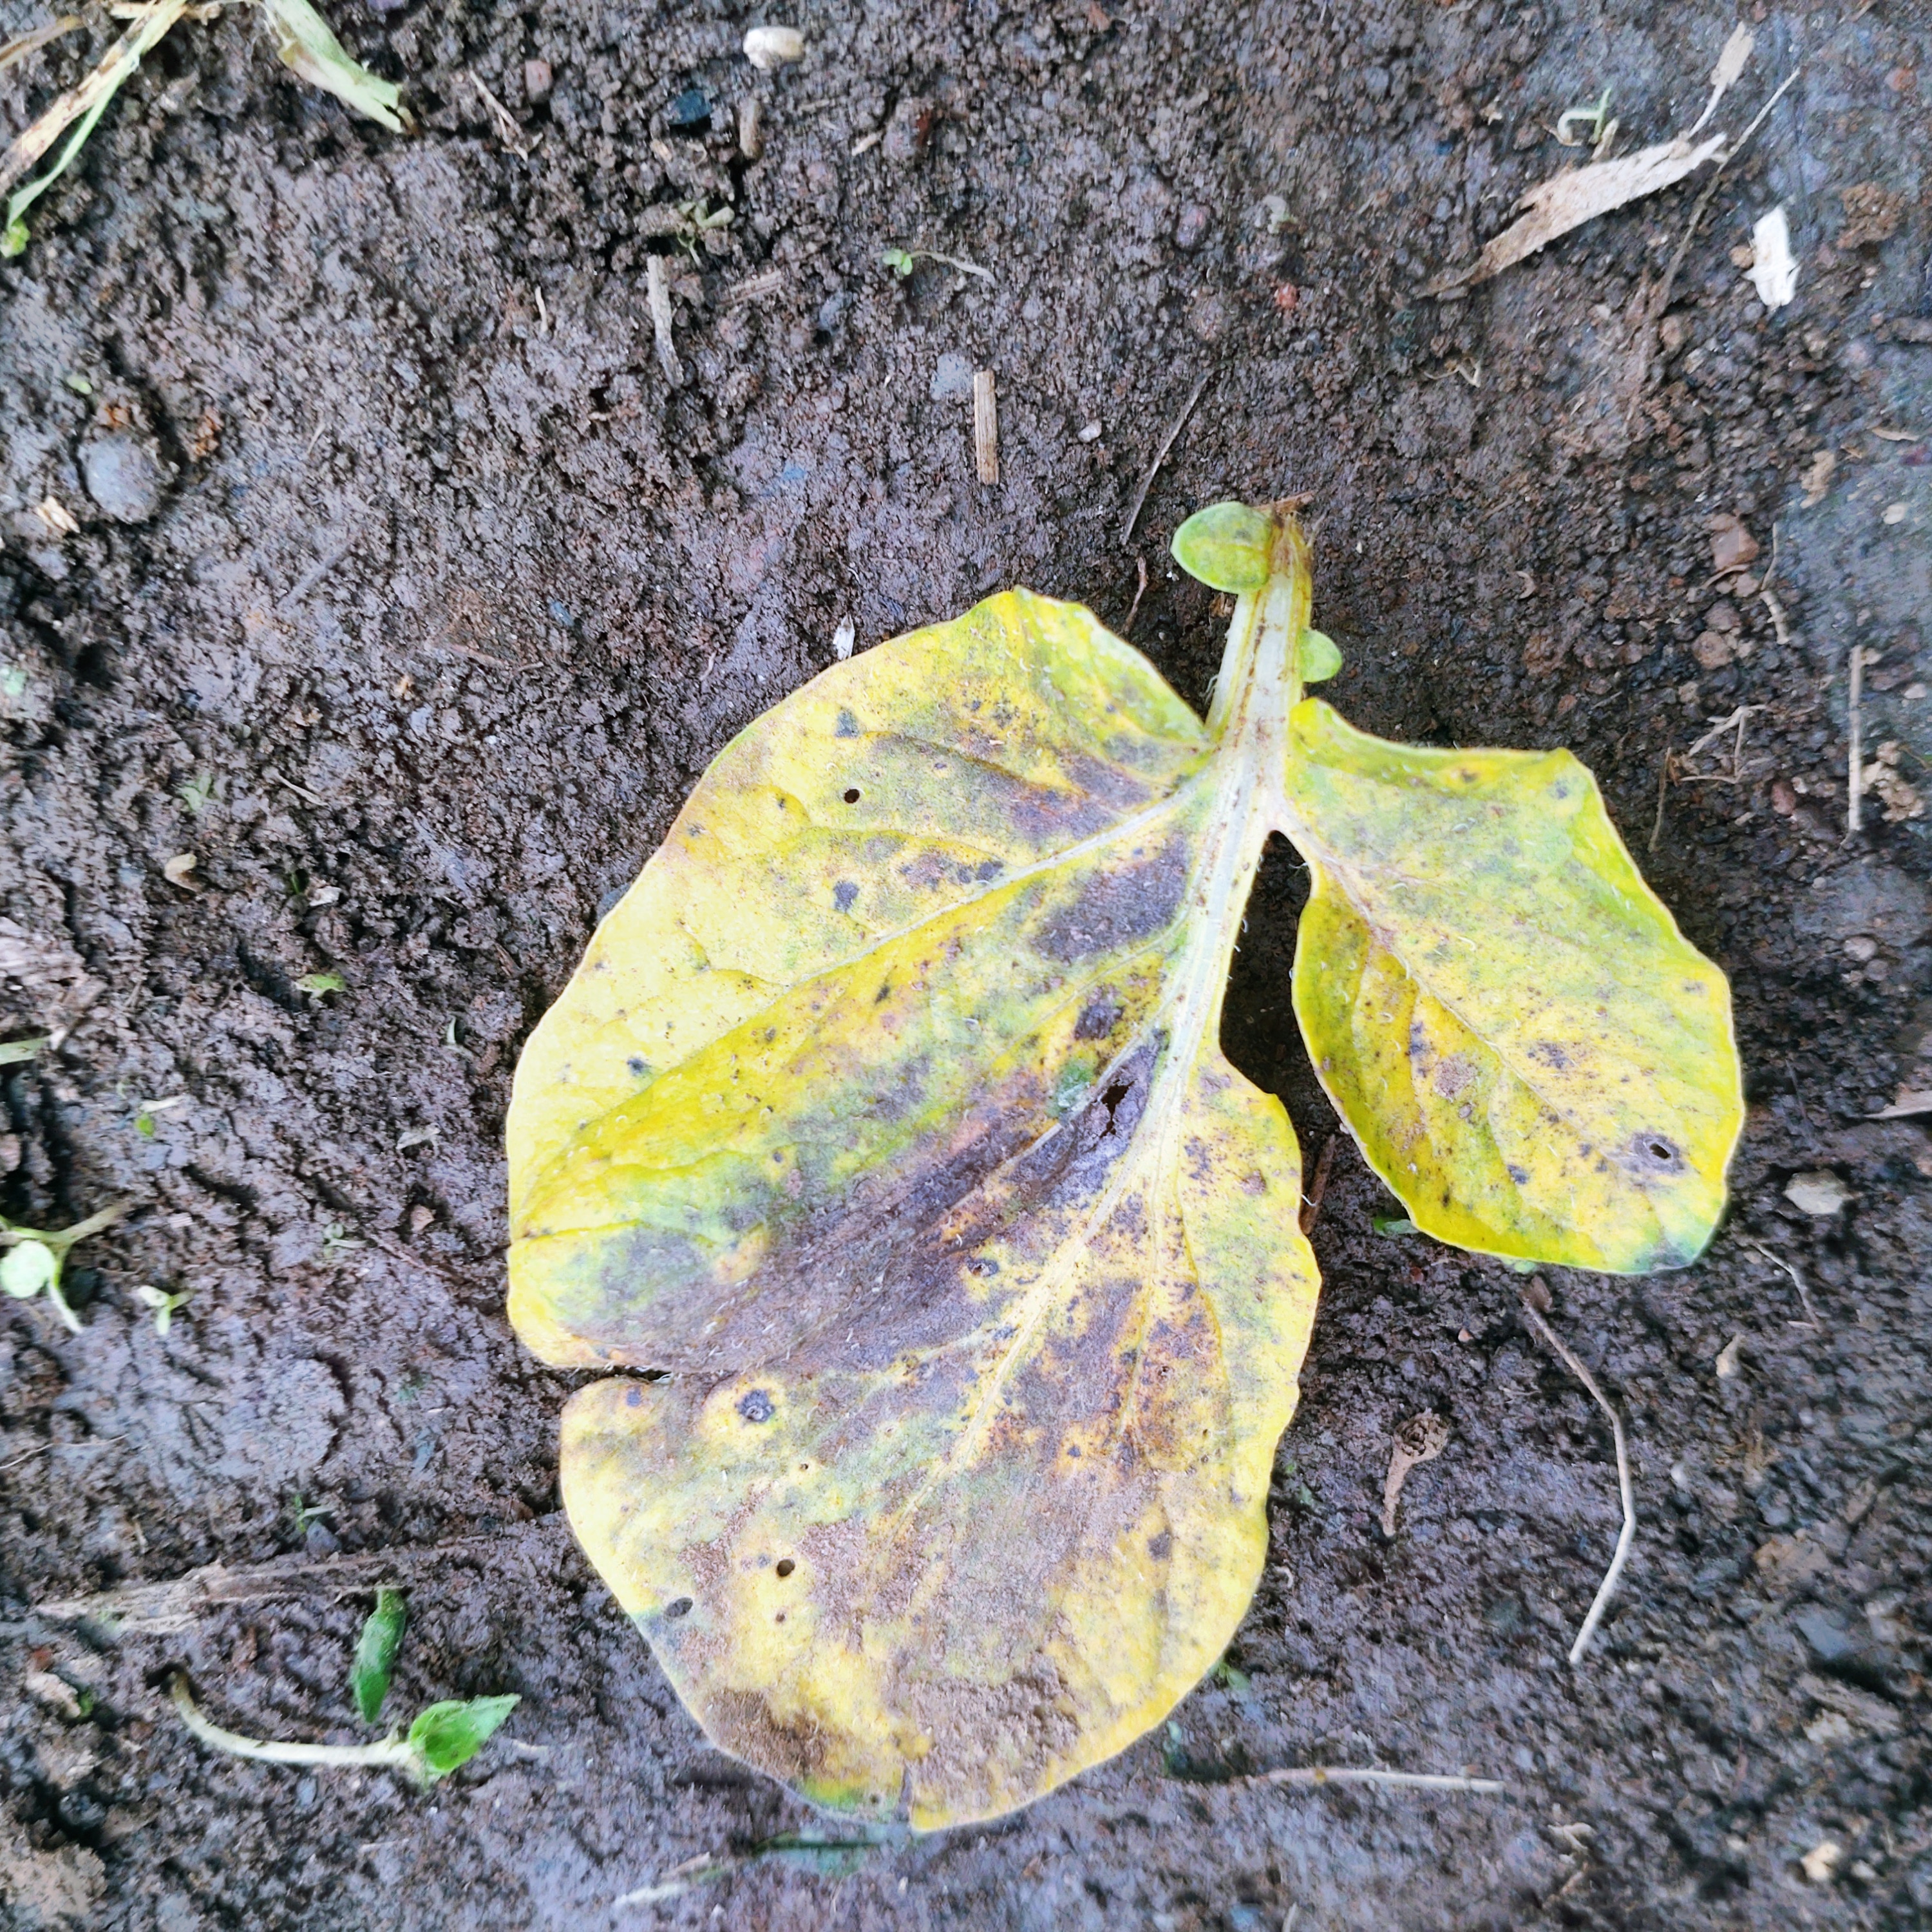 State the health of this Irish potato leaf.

late blight
